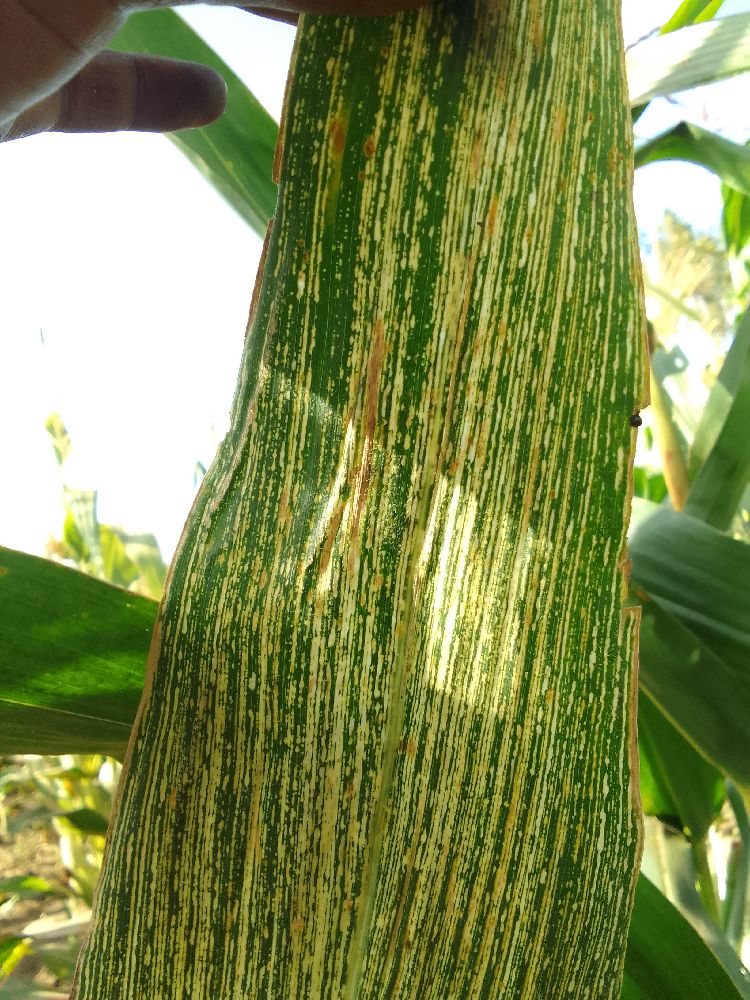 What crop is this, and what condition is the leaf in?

maize, maize streak virus
